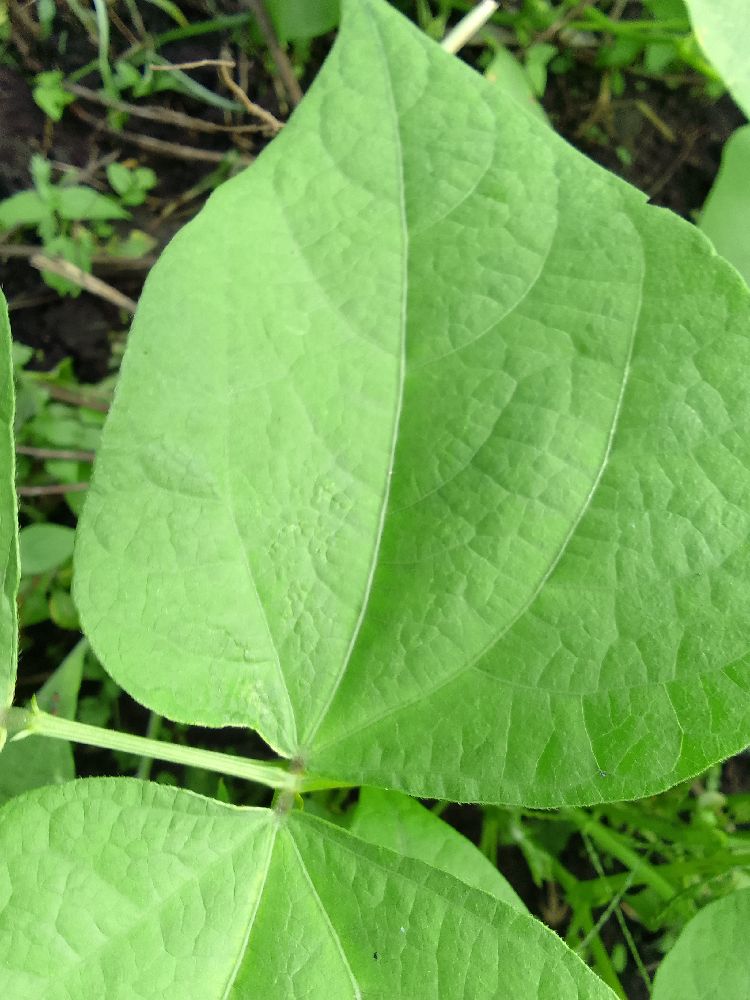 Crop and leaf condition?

common bean, healthy
